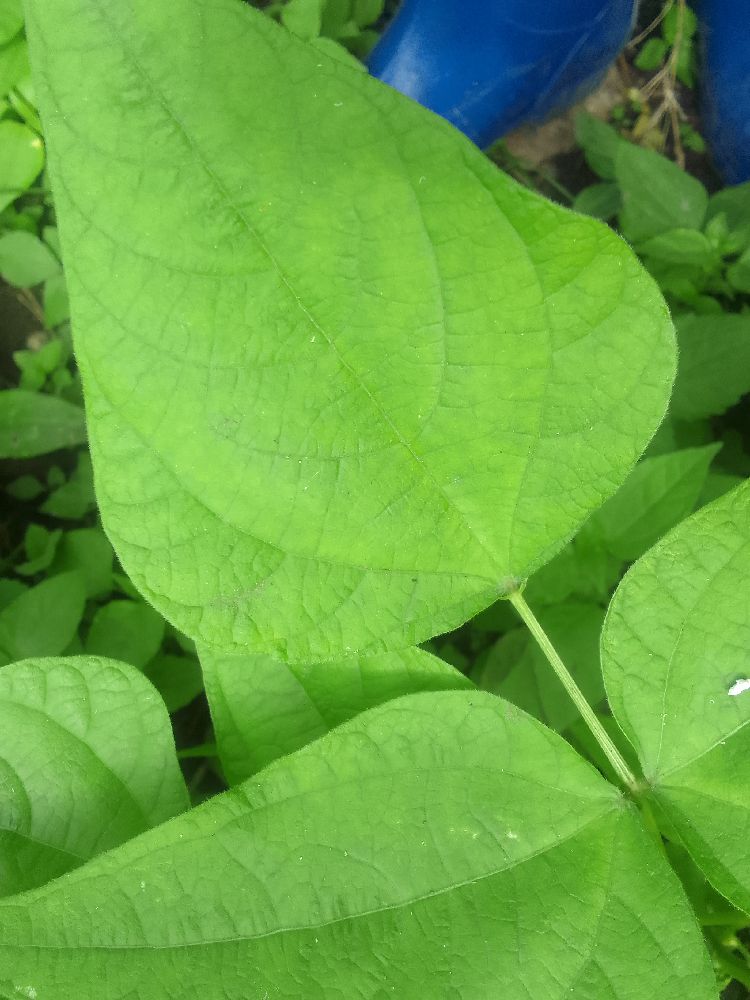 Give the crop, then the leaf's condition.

common bean, healthy
